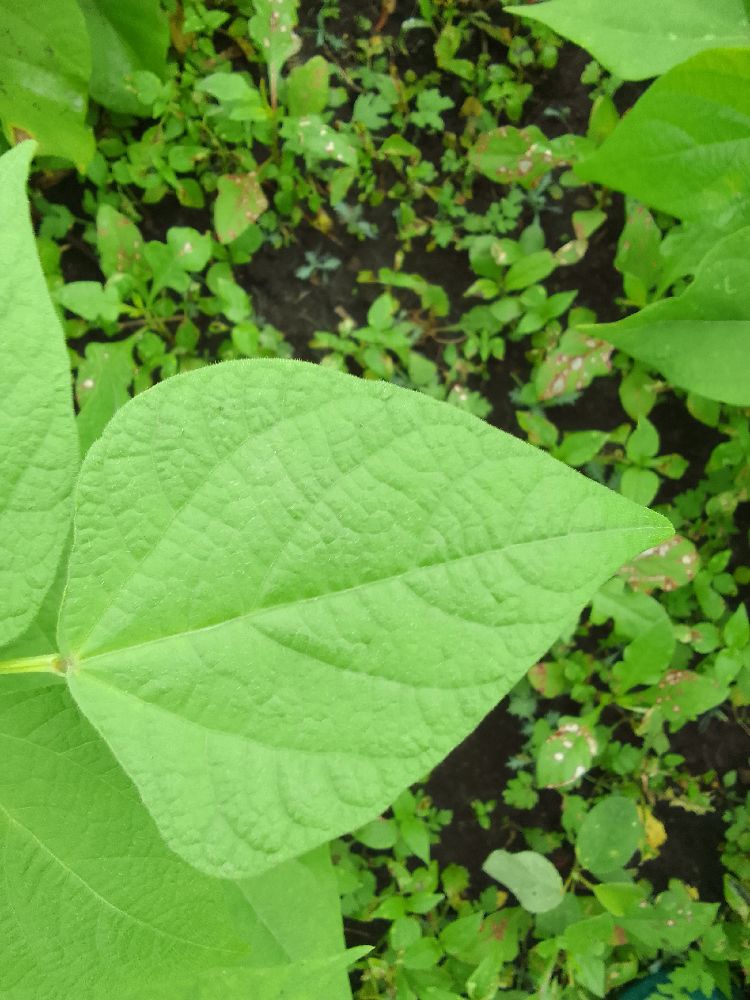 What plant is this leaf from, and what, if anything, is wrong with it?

common bean, healthy
